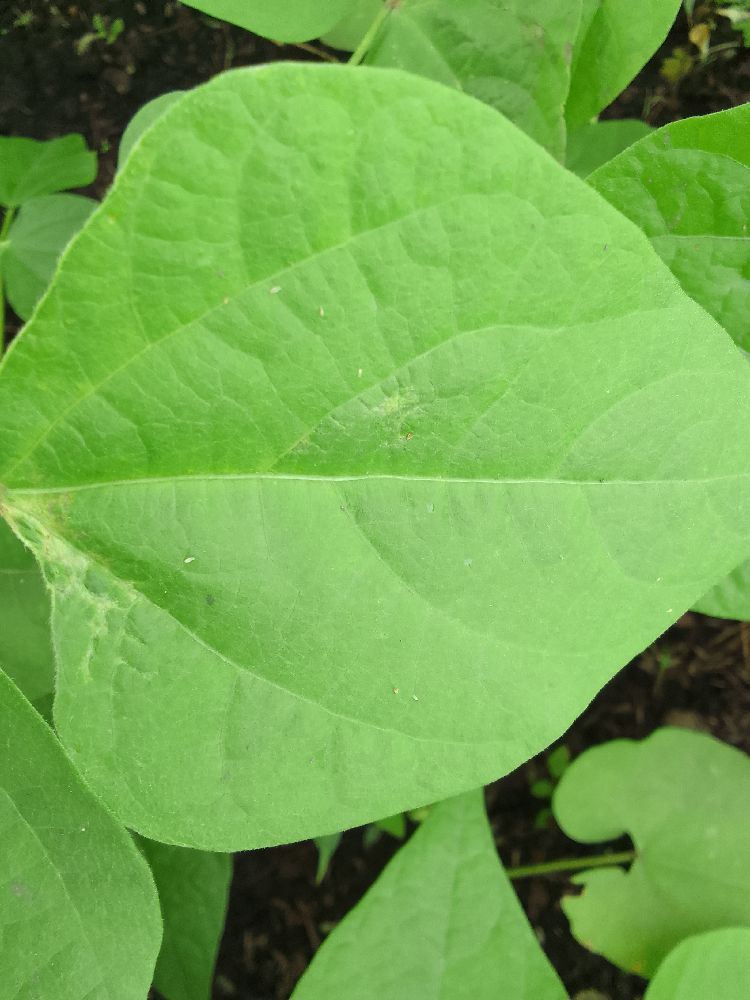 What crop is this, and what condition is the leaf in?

common bean, healthy
